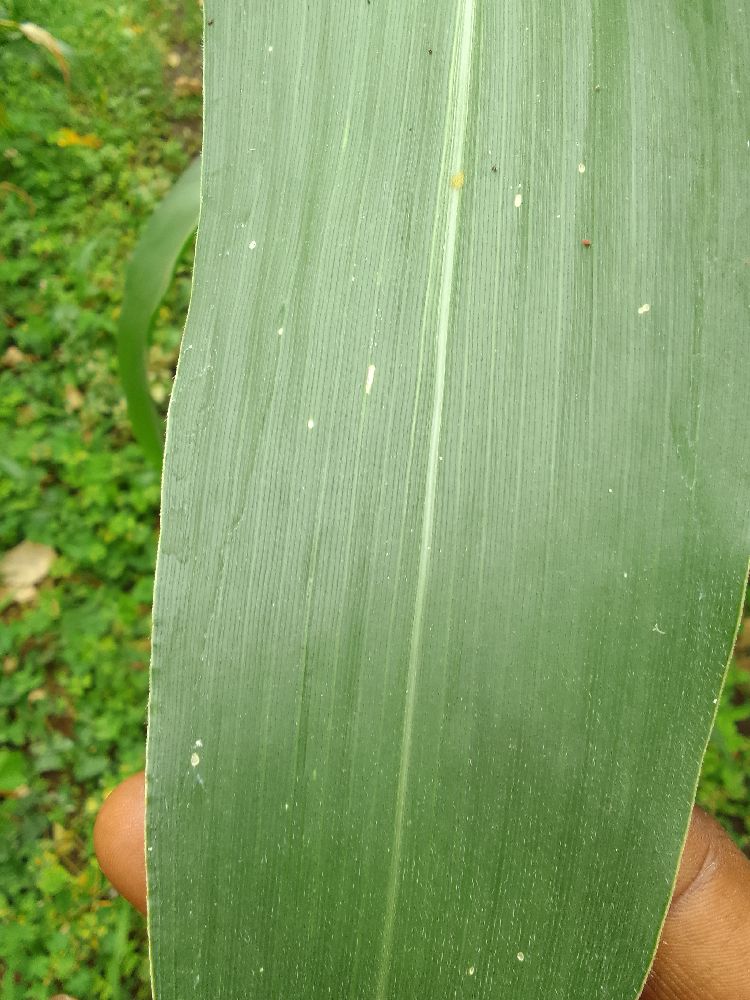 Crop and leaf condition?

maize, healthy
